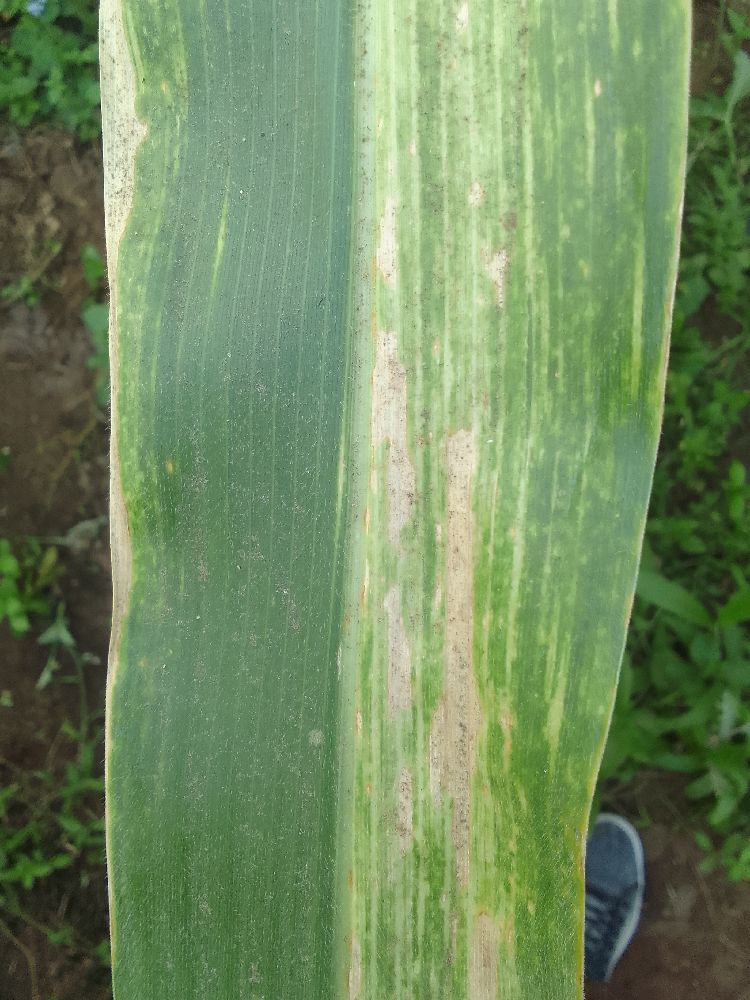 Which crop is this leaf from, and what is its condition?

maize, maize lethal necrosis
